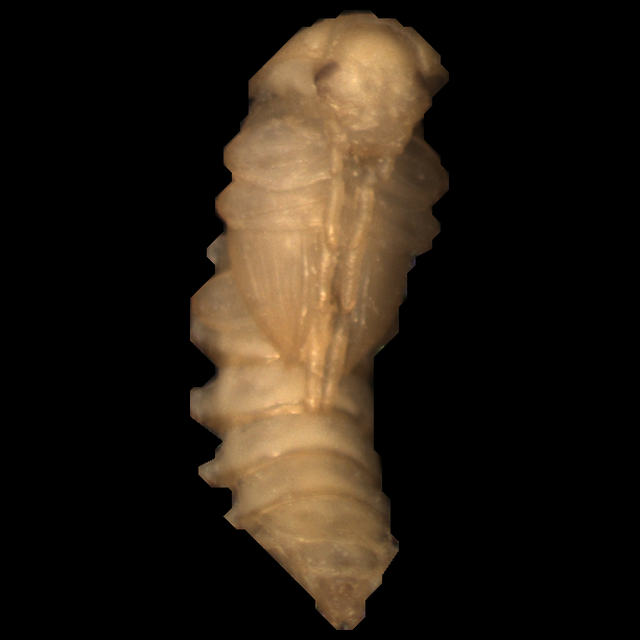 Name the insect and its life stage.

mealworm pupa
